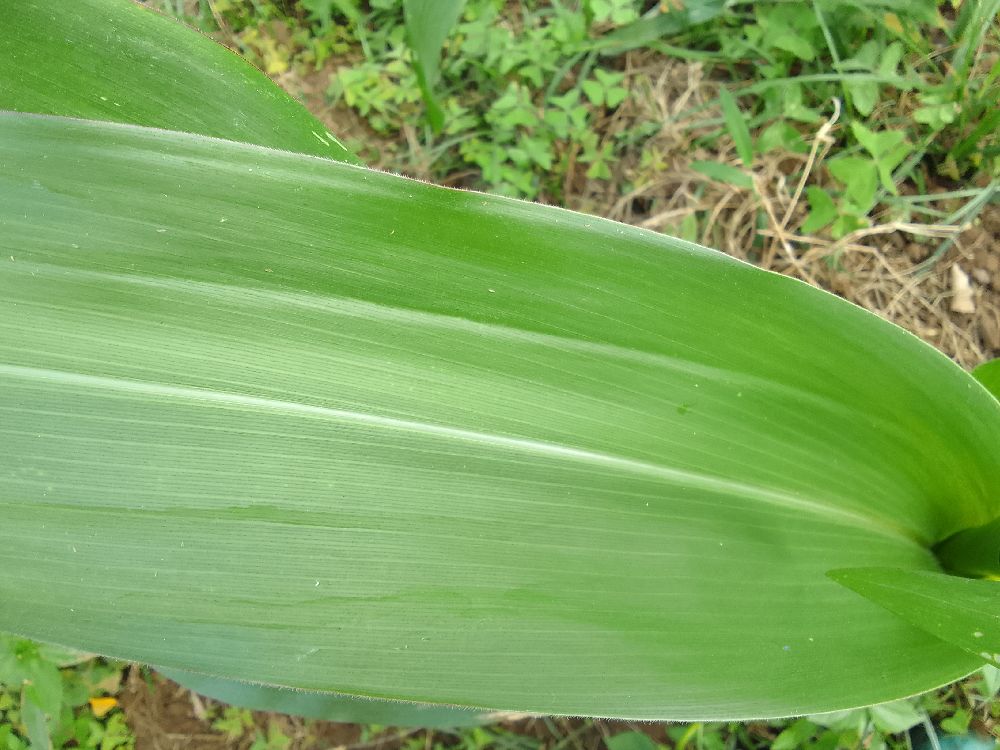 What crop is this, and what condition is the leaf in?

maize, healthy
